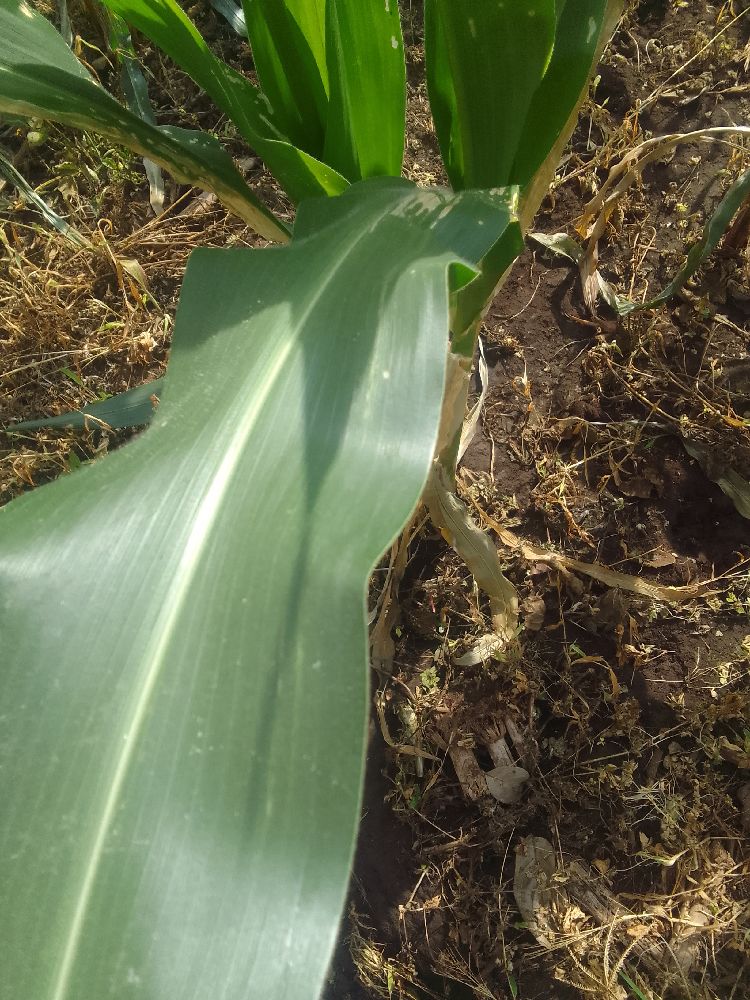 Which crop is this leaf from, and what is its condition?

maize, healthy
